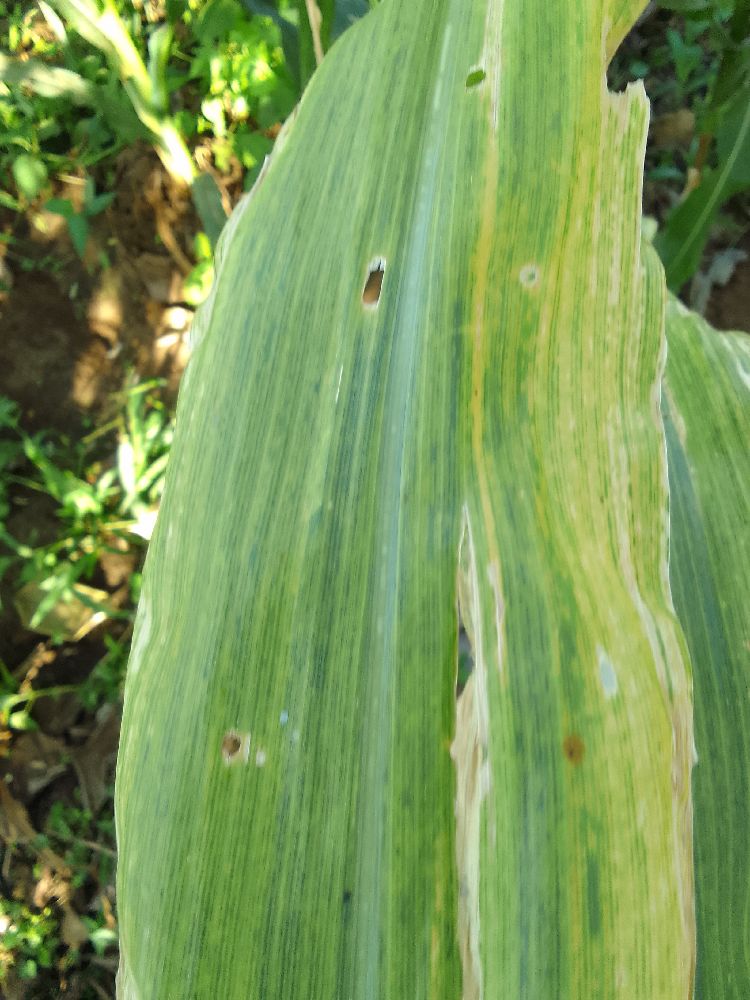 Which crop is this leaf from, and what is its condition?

maize, maize lethal necrosis
